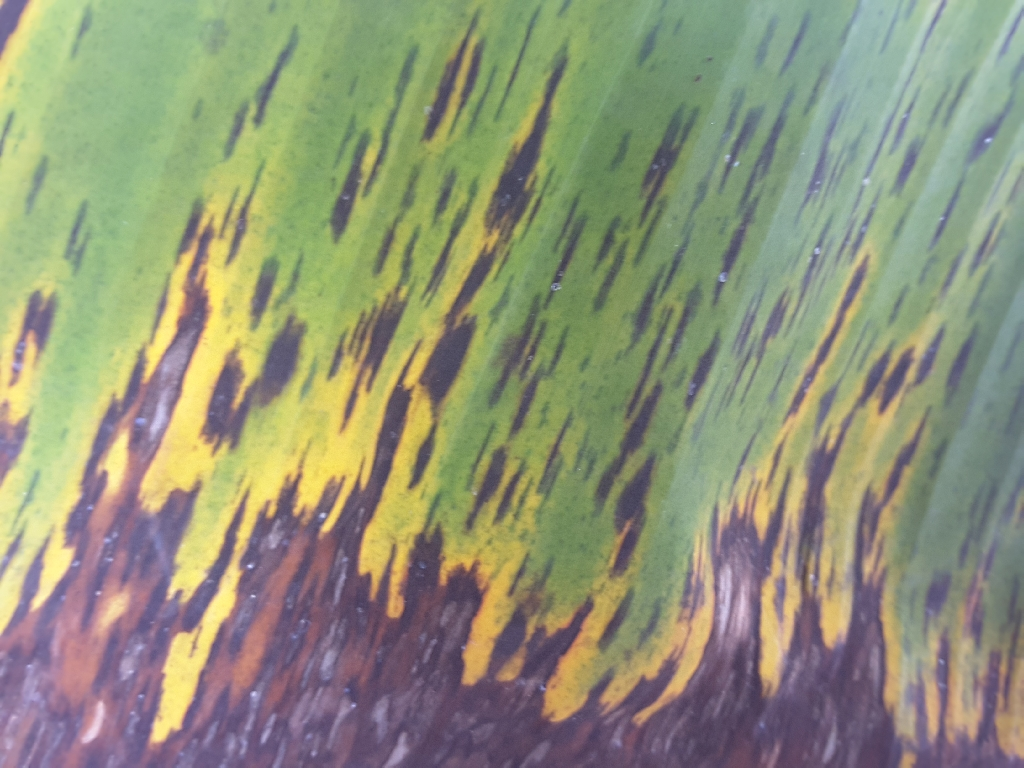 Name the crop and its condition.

banana, black sigatoka
